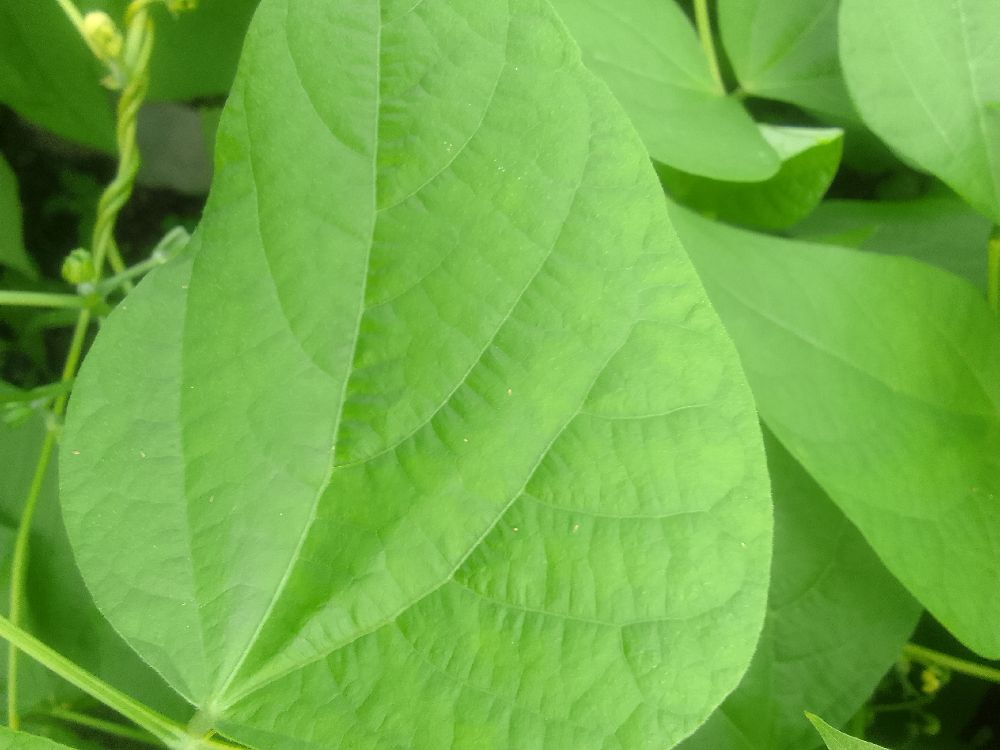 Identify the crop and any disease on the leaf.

common bean, healthy
